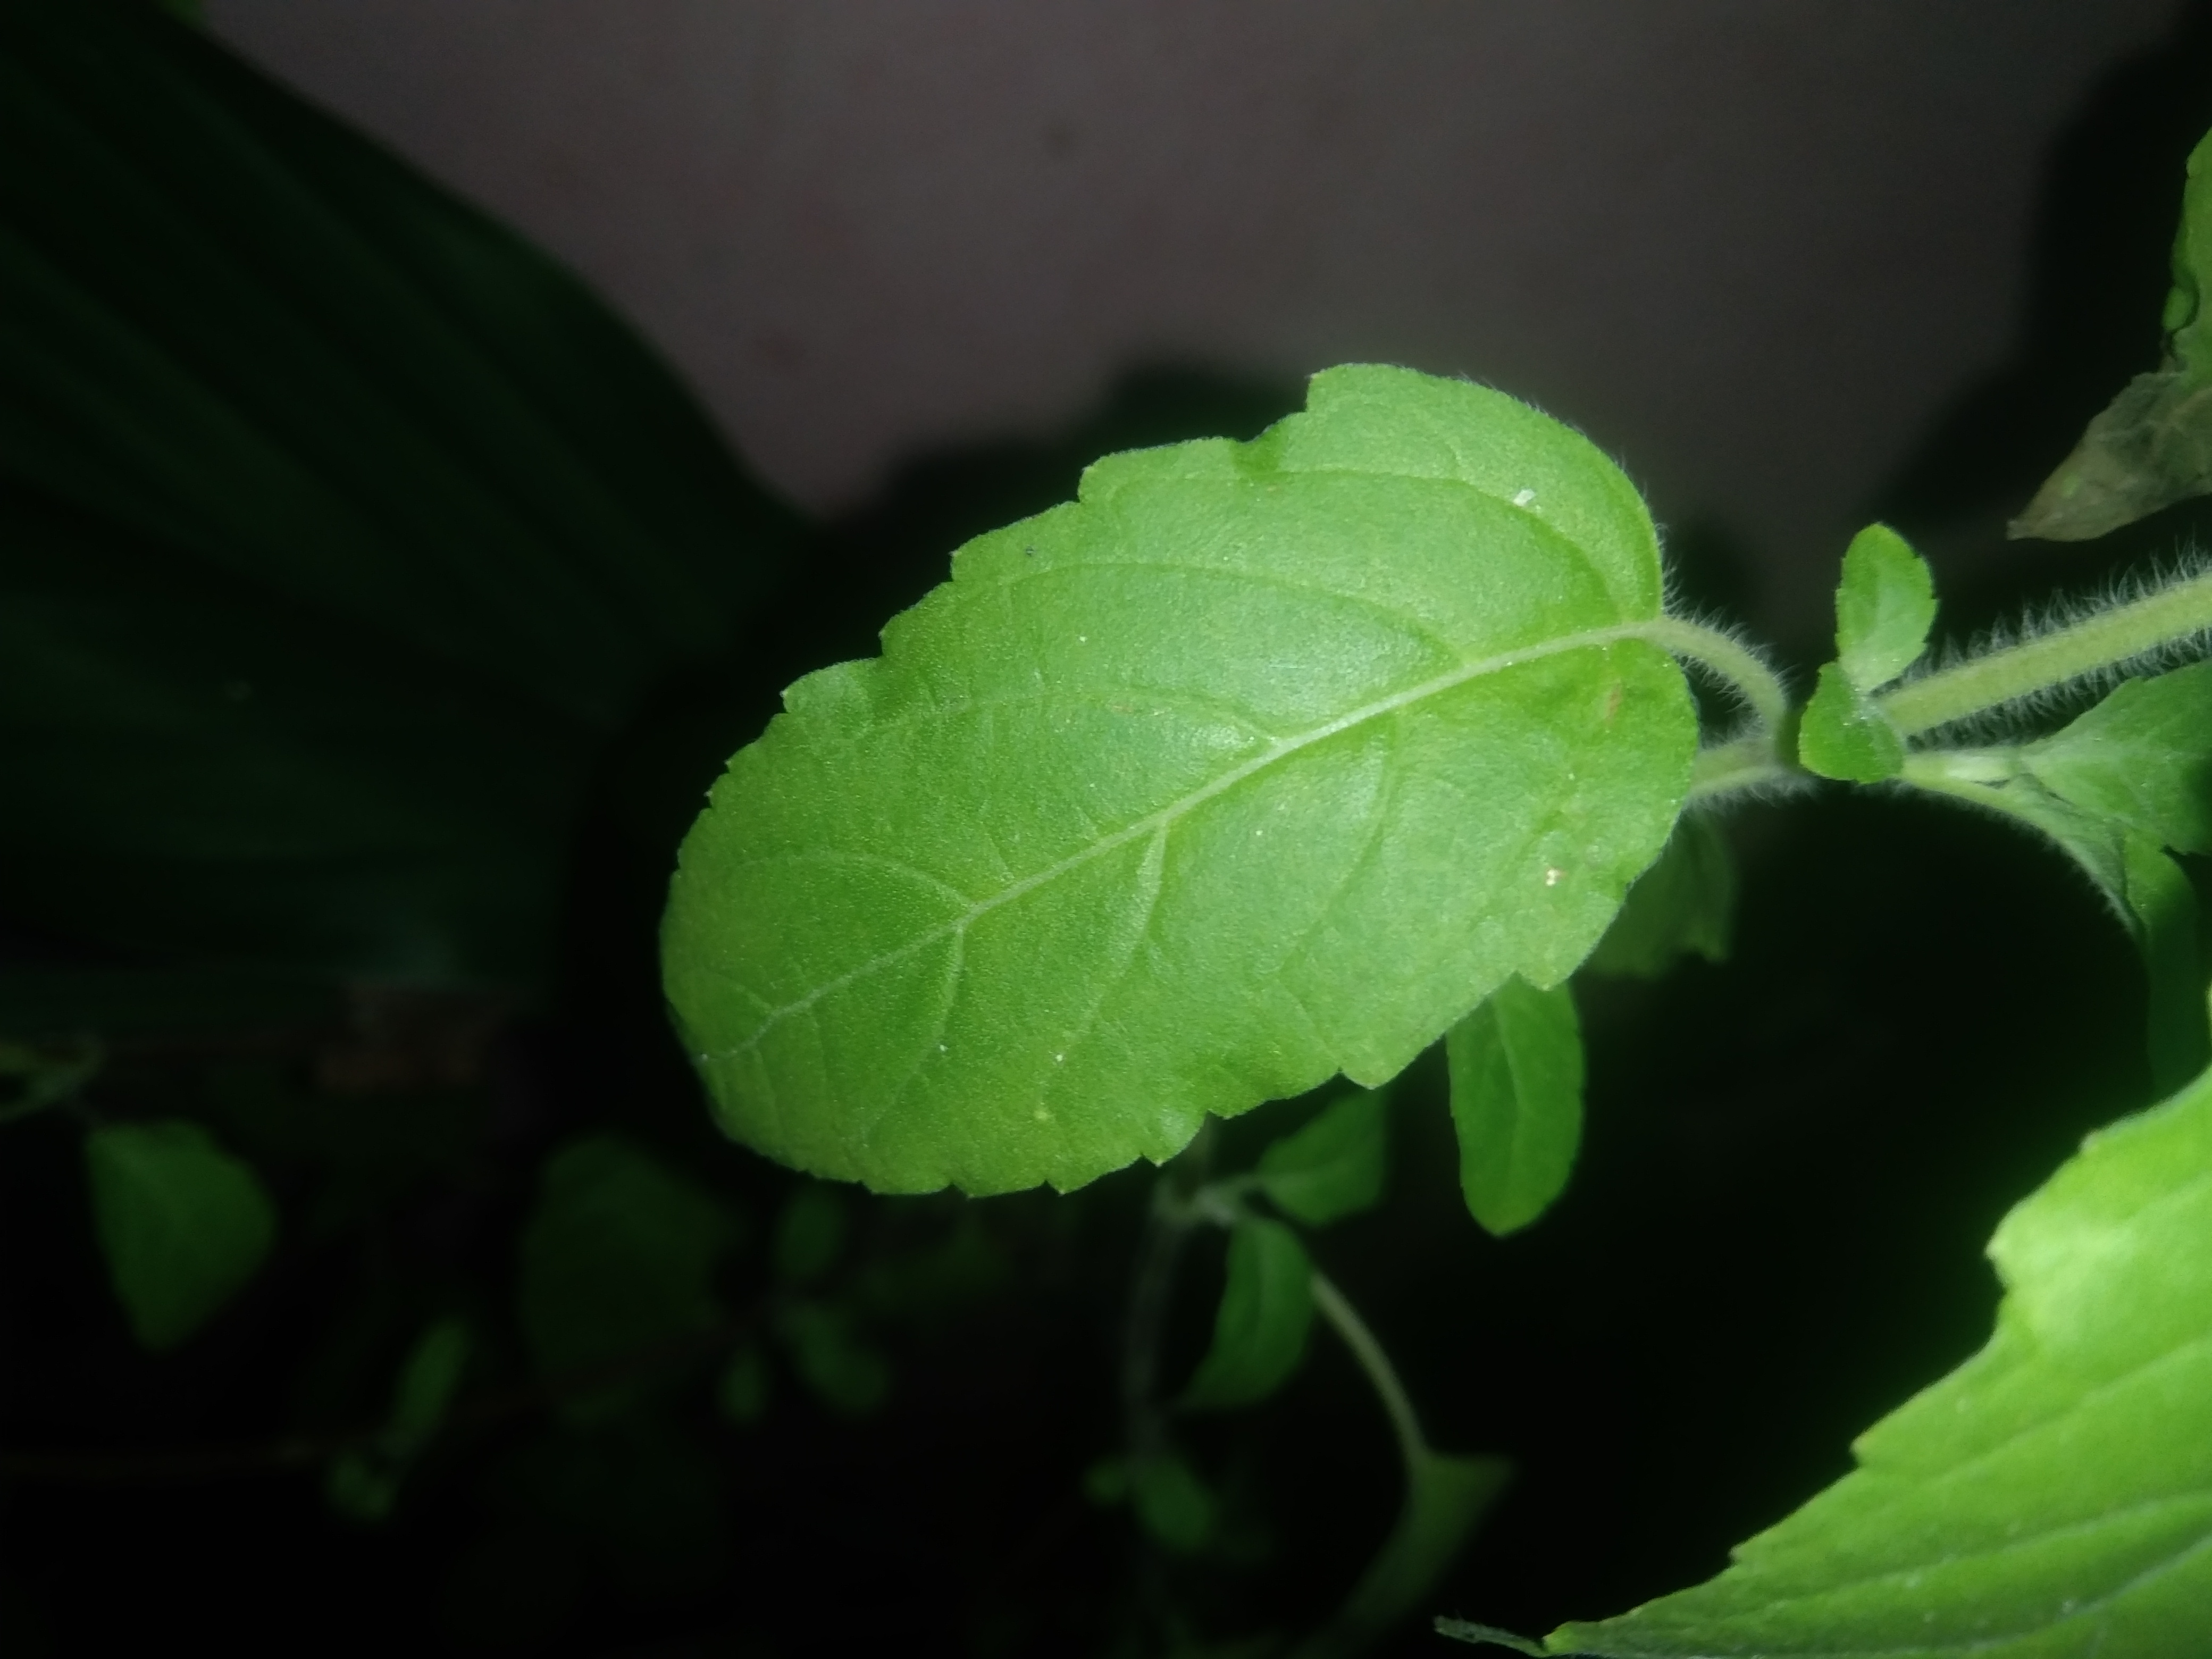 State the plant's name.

tulshi
